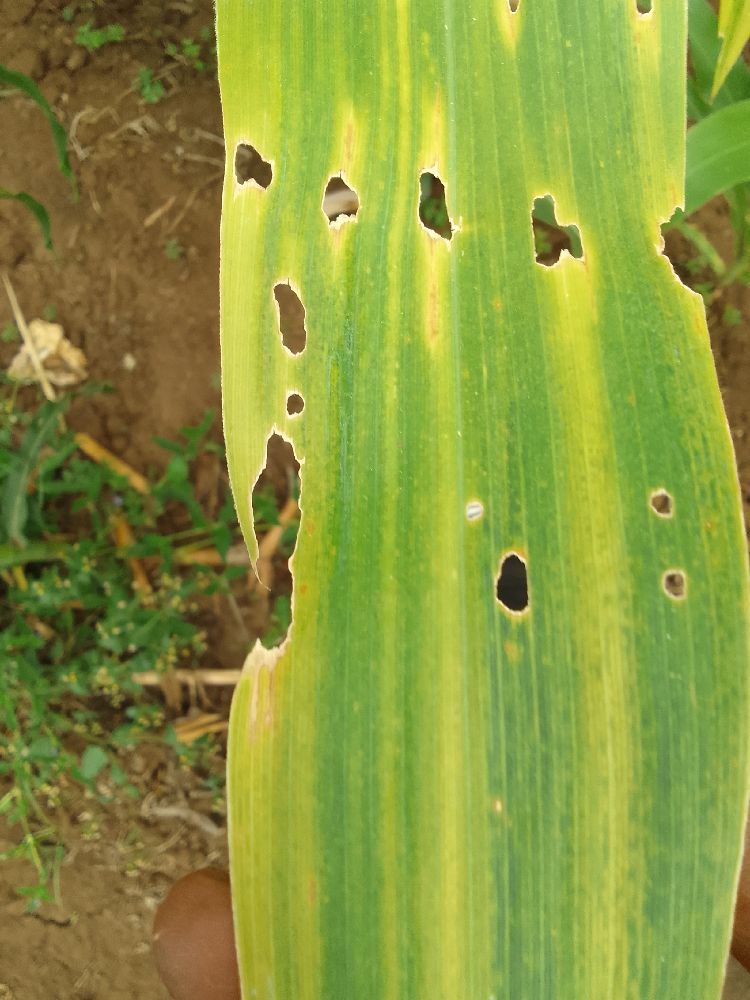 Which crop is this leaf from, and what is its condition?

maize, maize lethal necrosis
